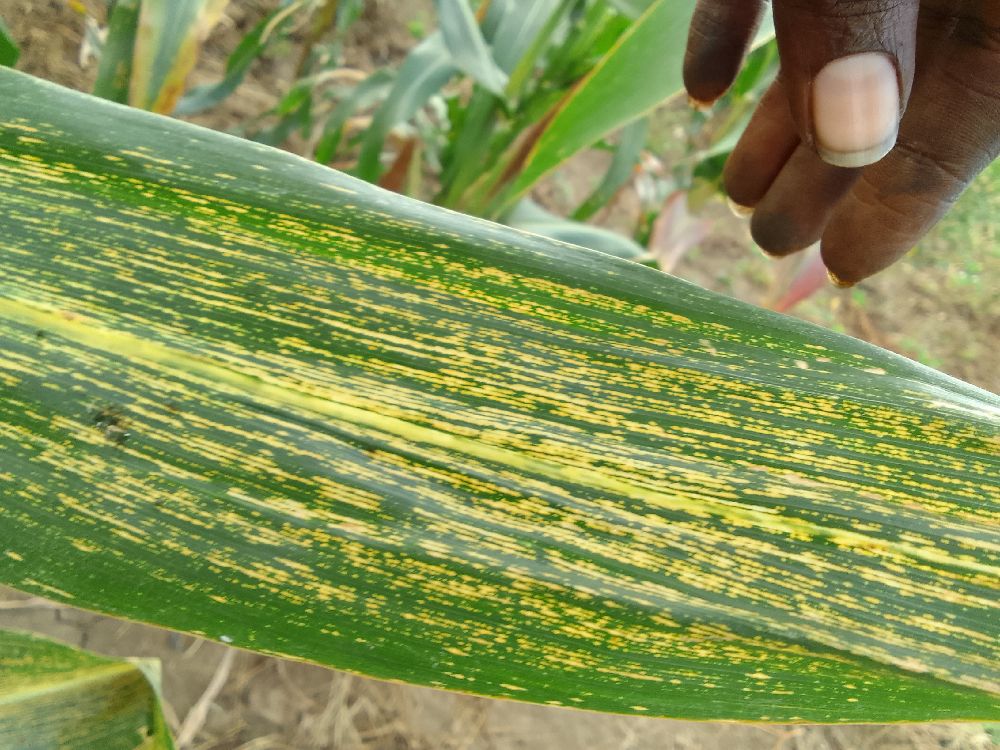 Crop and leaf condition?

maize, maize streak virus
